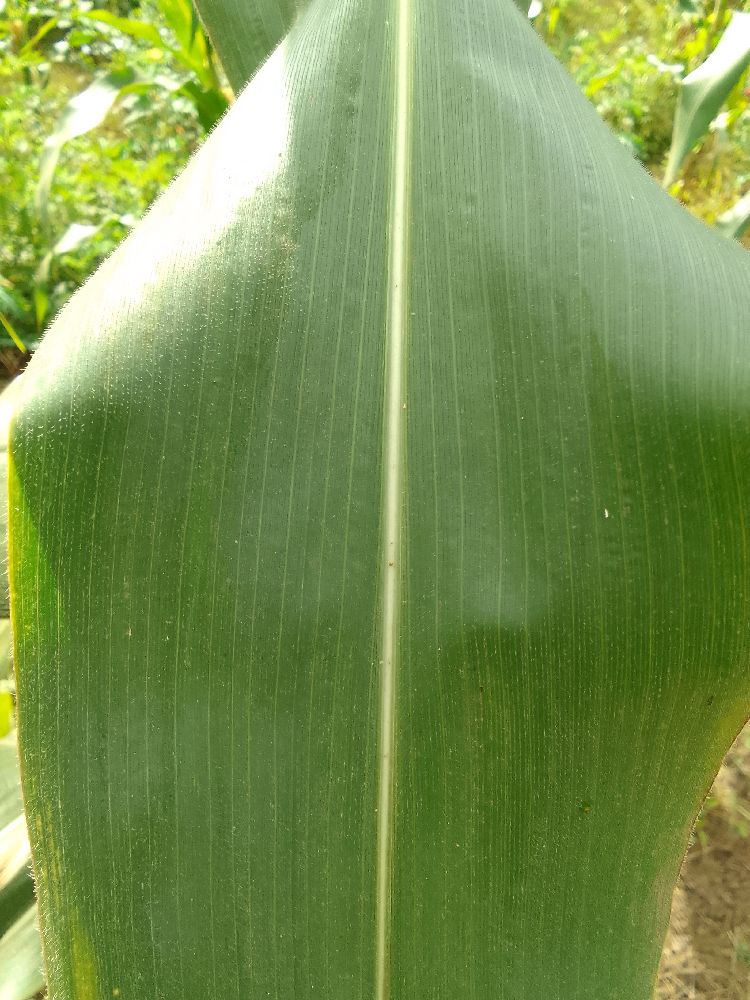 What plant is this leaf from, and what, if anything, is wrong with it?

maize, healthy
